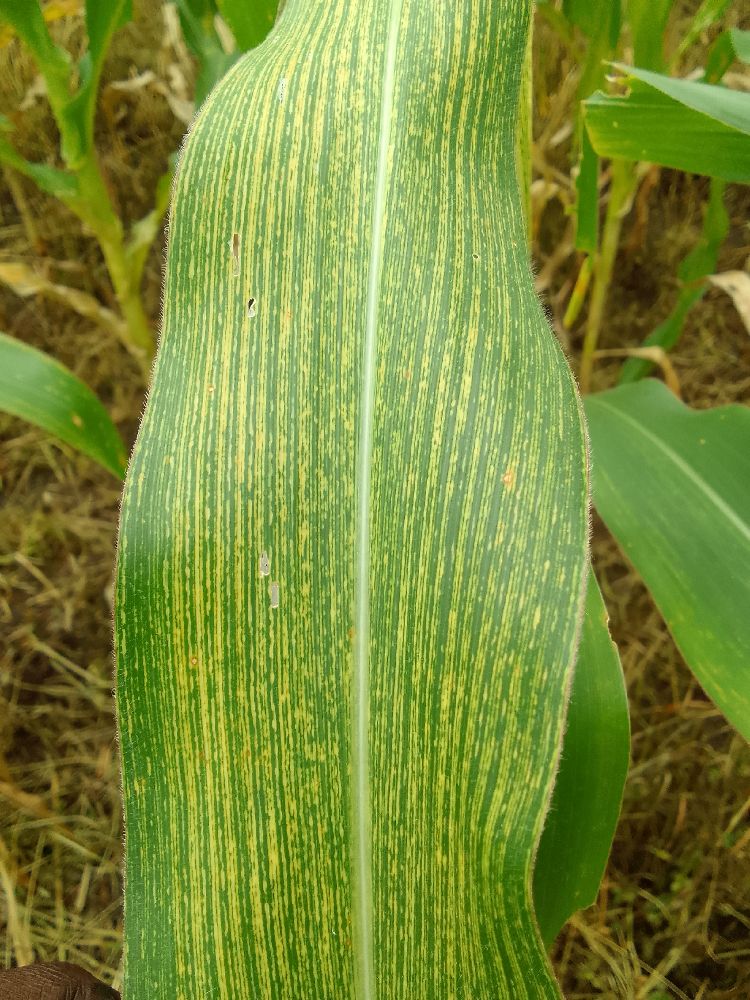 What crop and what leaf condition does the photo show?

maize, maize streak virus
